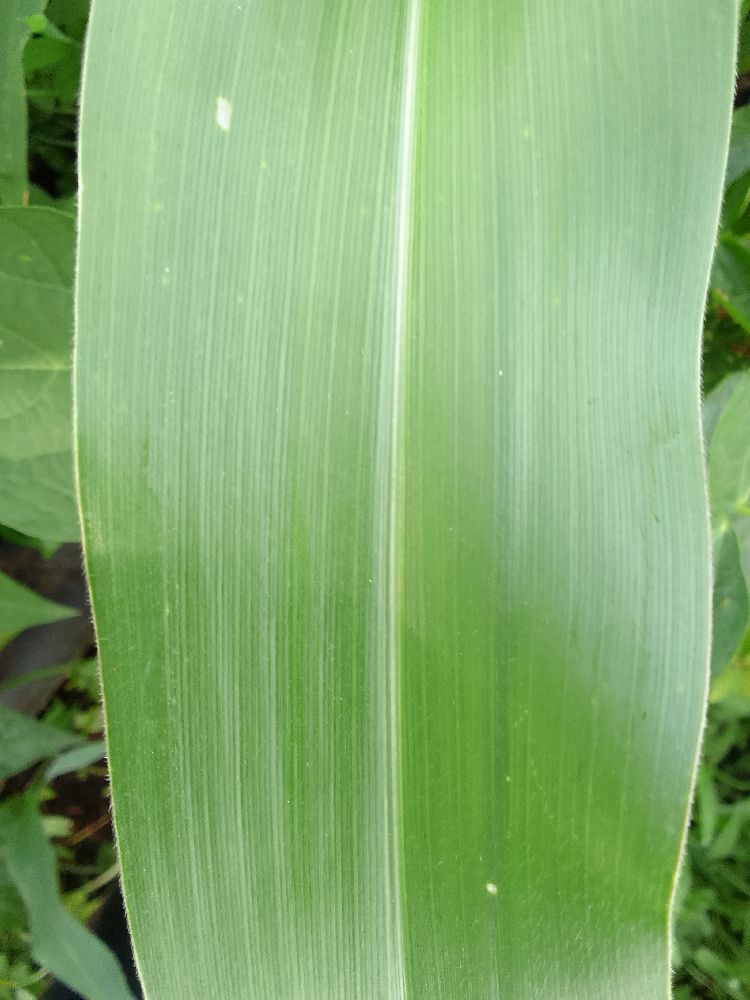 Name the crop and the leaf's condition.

maize, healthy
